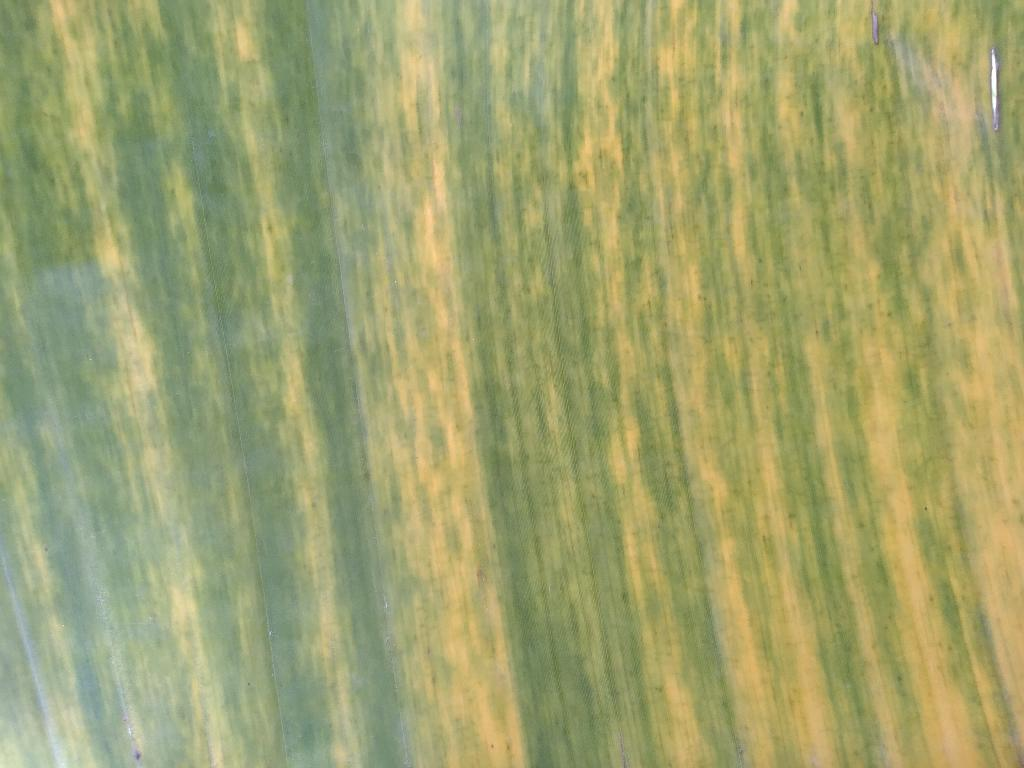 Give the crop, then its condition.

banana, fusarium wilt race 1
